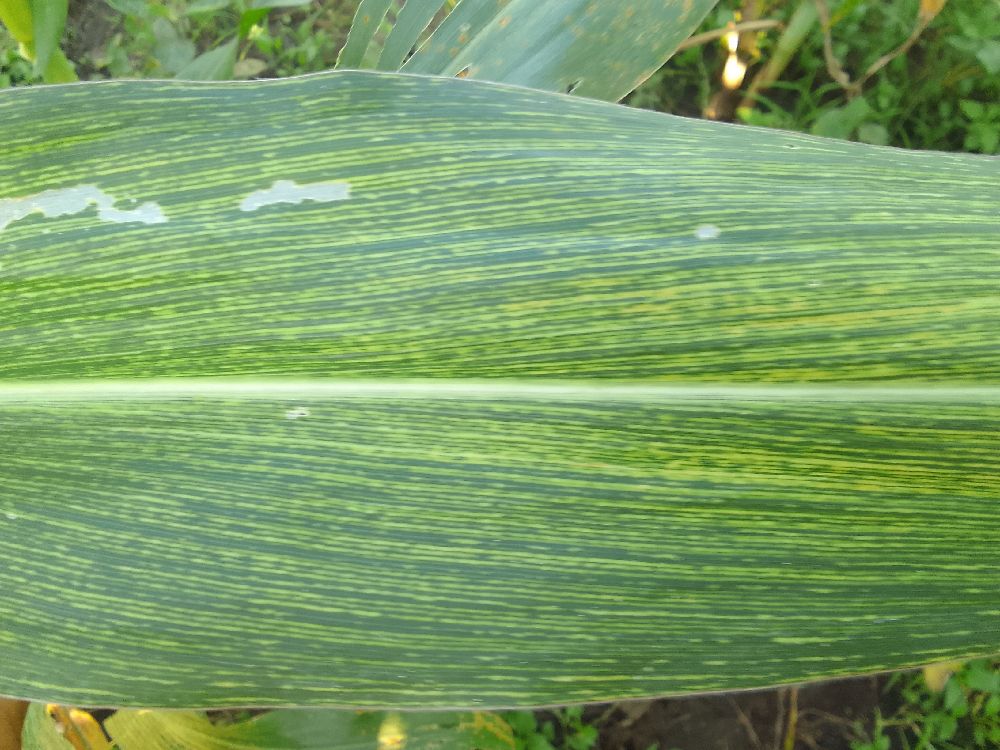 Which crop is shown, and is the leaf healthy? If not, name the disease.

maize, maize streak virus
